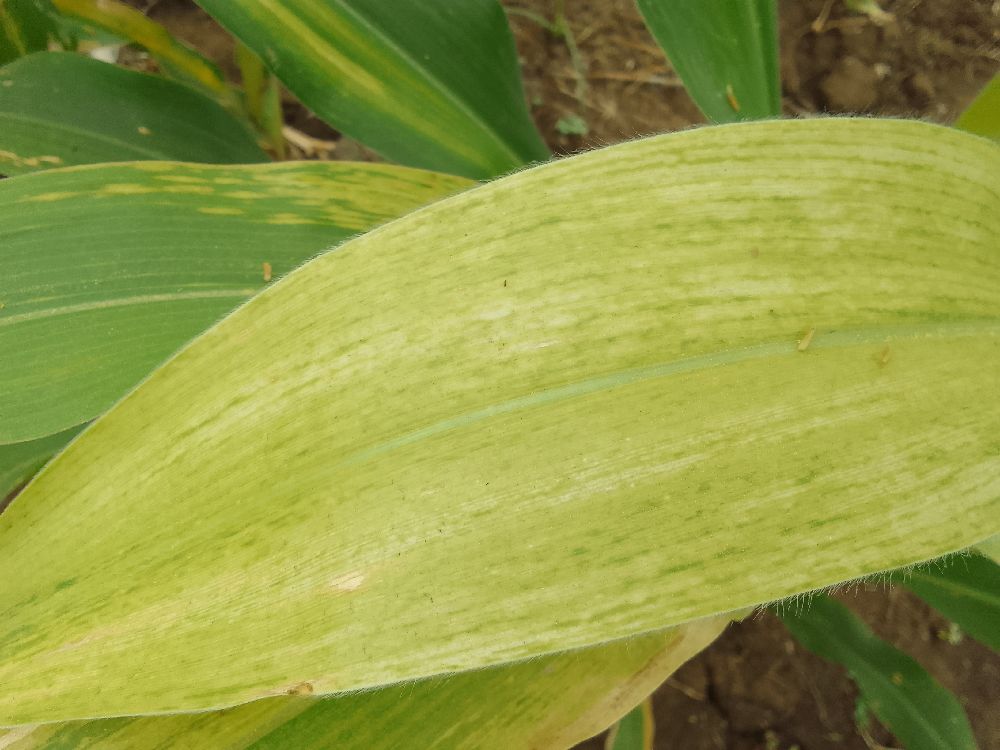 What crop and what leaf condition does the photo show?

maize, maize lethal necrosis
